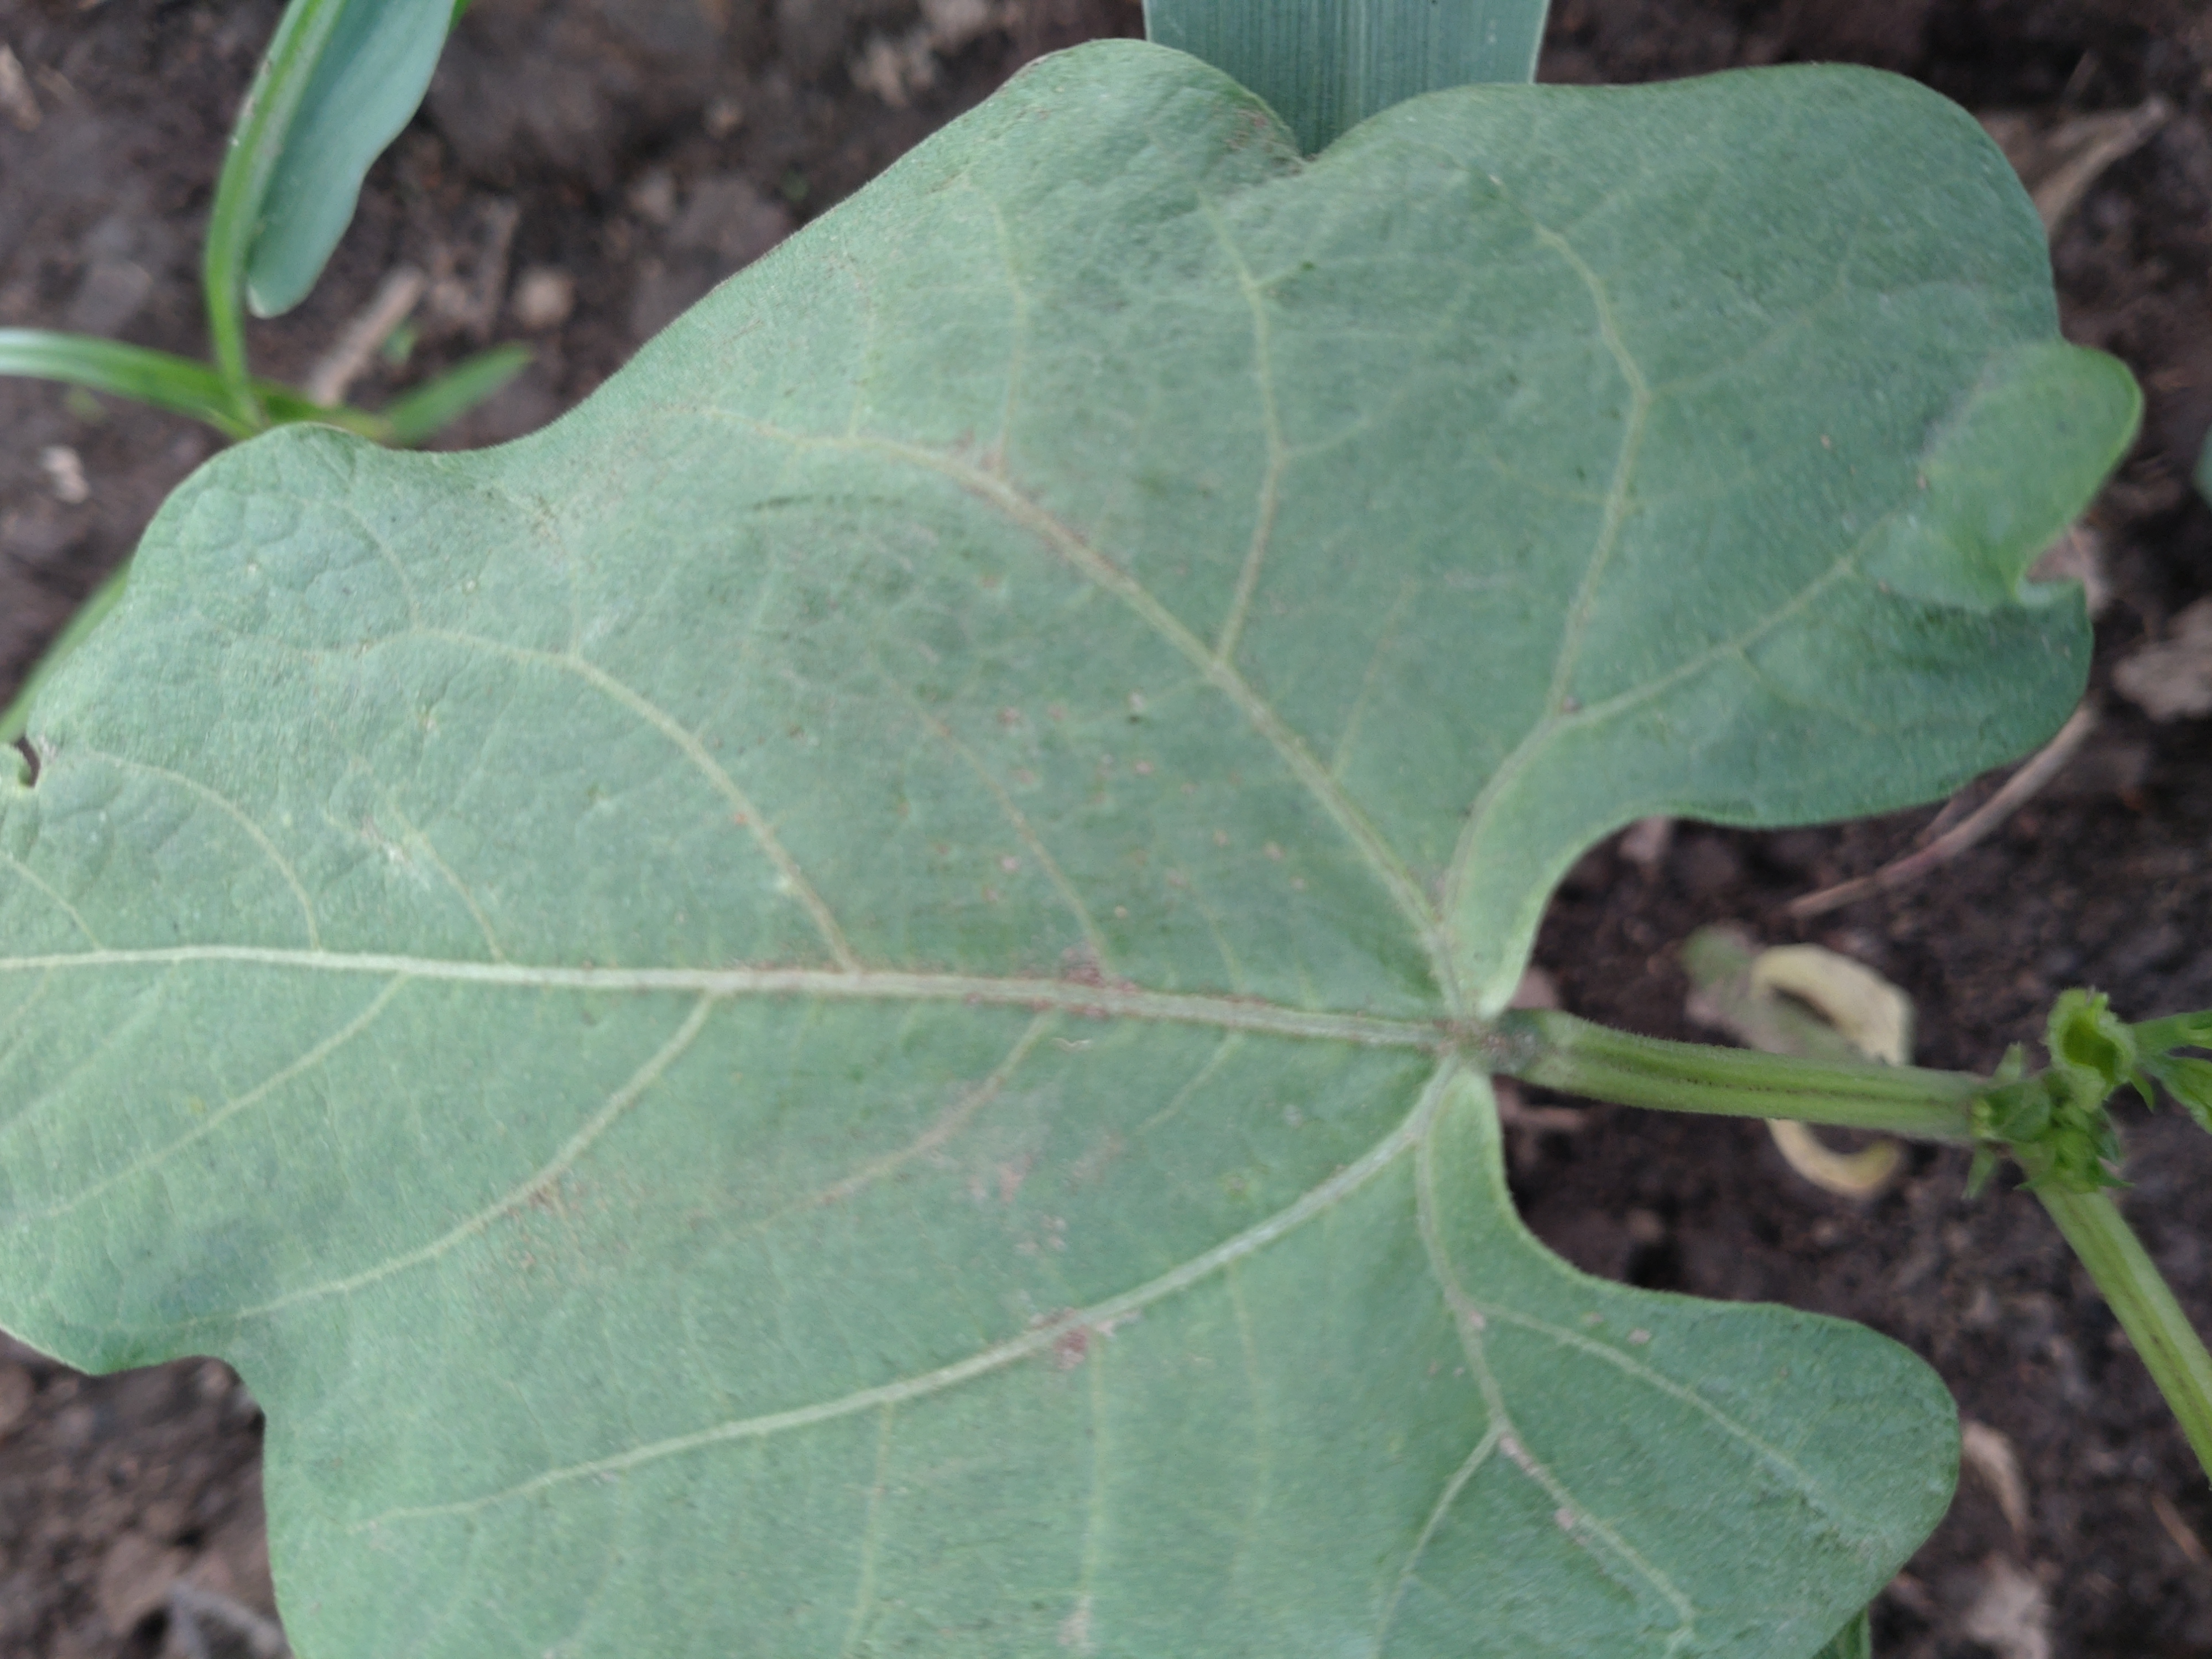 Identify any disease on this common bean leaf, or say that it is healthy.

healthy
